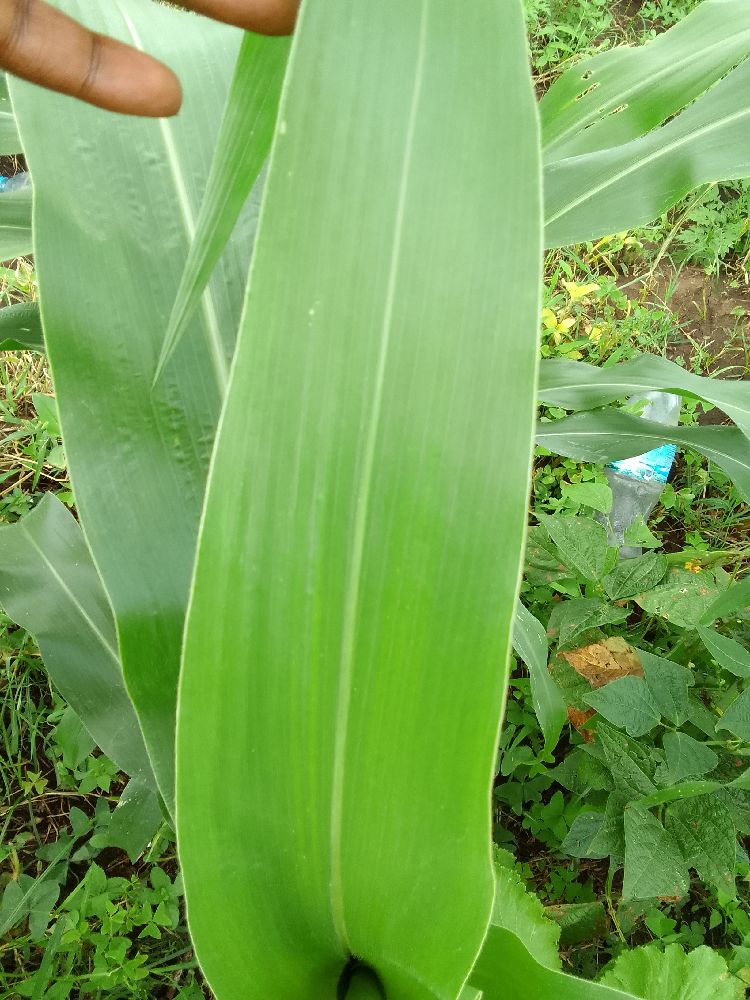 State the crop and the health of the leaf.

maize, healthy
